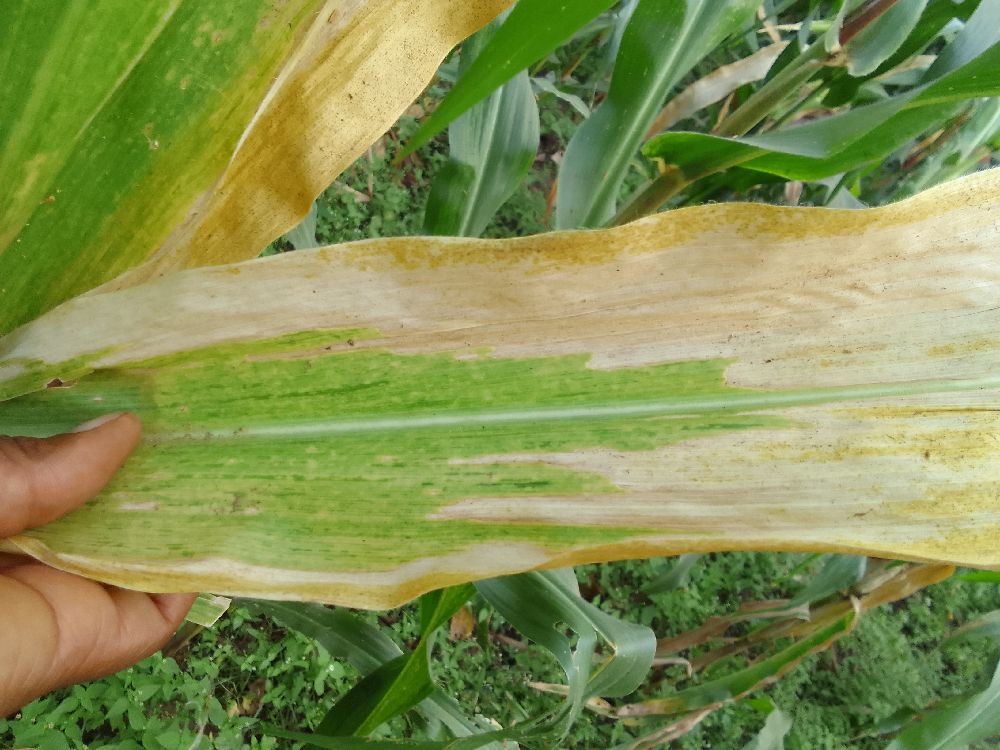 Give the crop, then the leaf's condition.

maize, maize lethal necrosis
